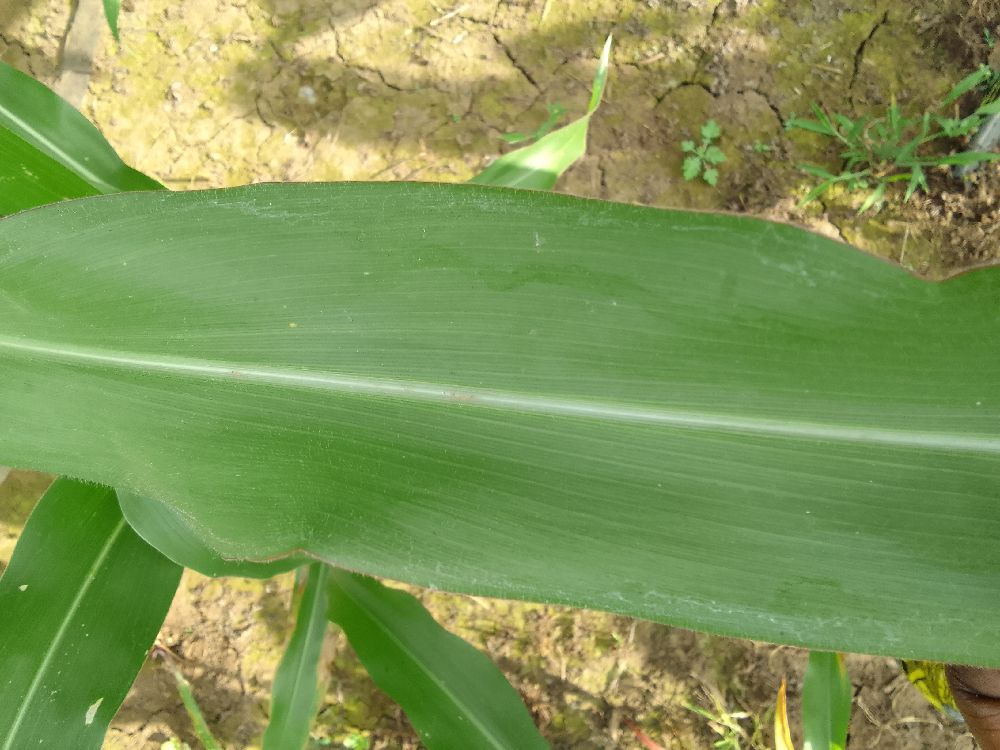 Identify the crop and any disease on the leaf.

maize, healthy
